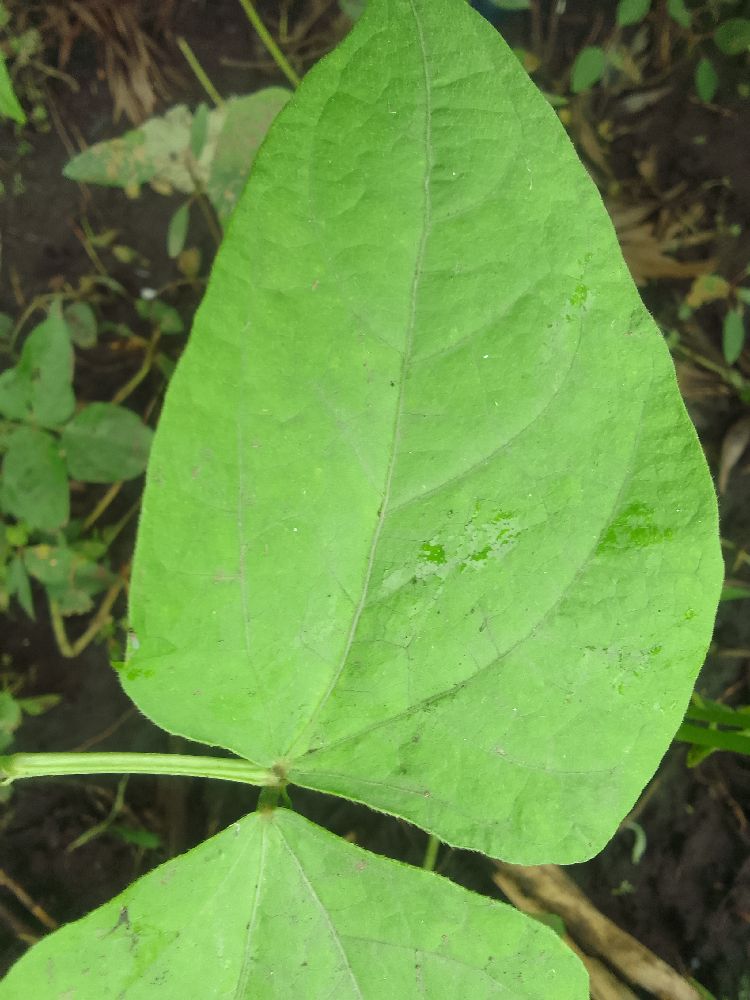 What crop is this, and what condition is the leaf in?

common bean, healthy
